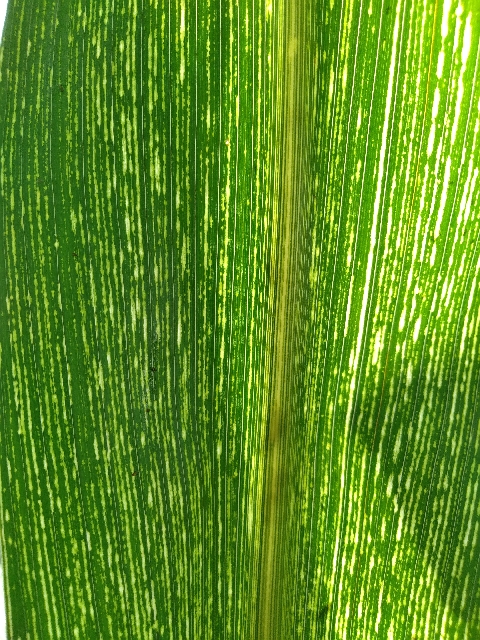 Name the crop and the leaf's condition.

maize, maize streak virus
